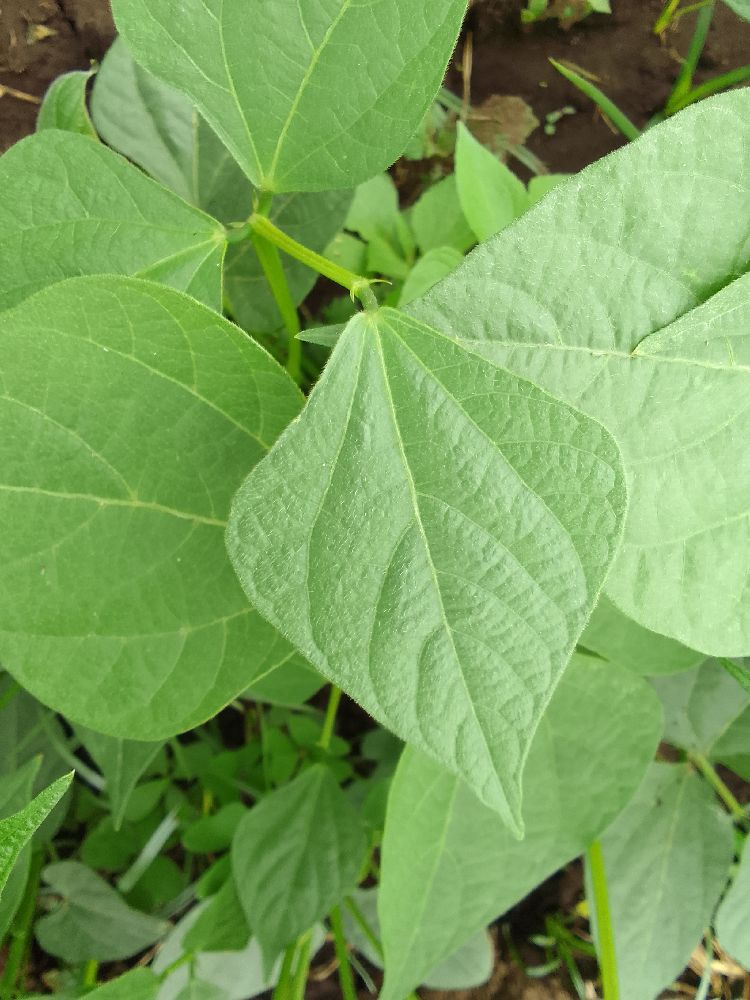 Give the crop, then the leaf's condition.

common bean, healthy
